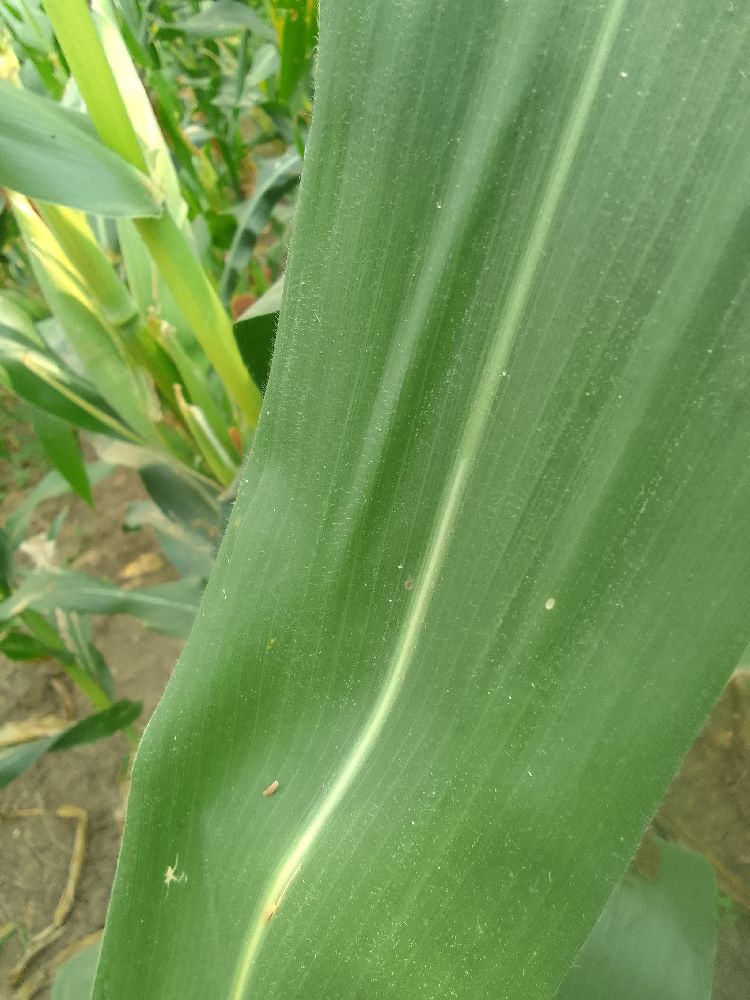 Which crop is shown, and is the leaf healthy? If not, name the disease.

maize, healthy
